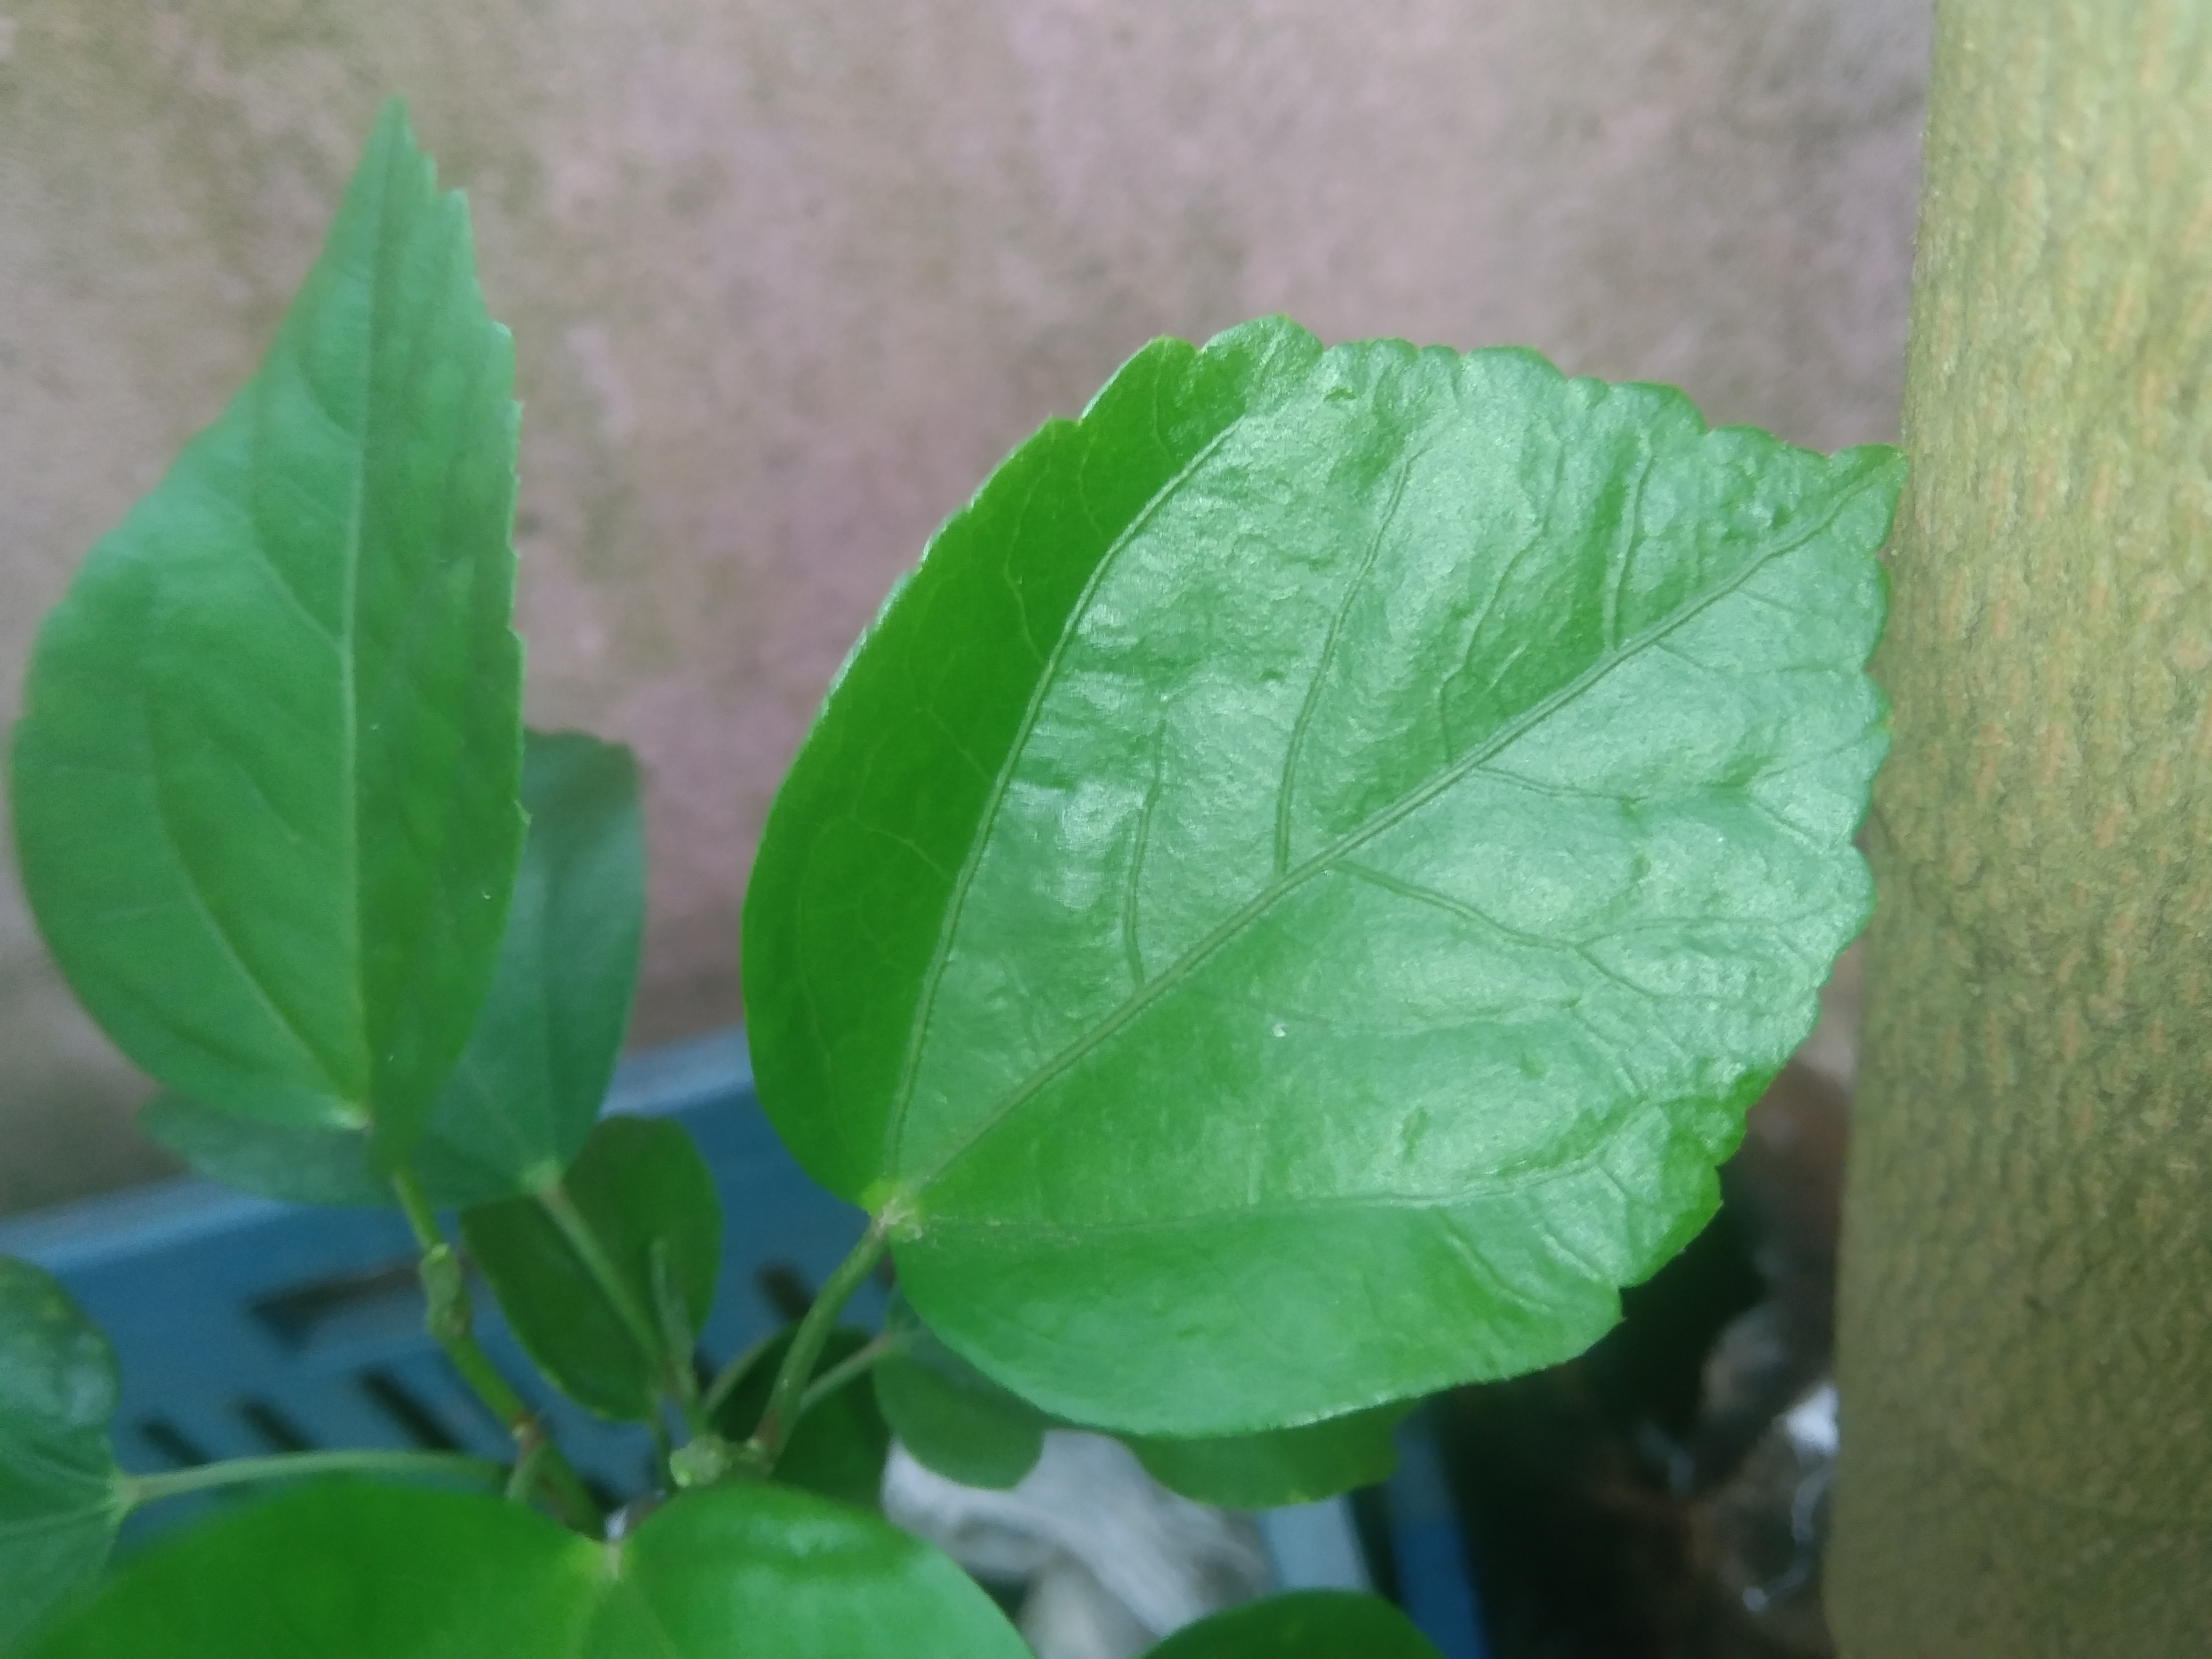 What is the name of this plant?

hibiscus
